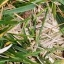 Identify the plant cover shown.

grass
